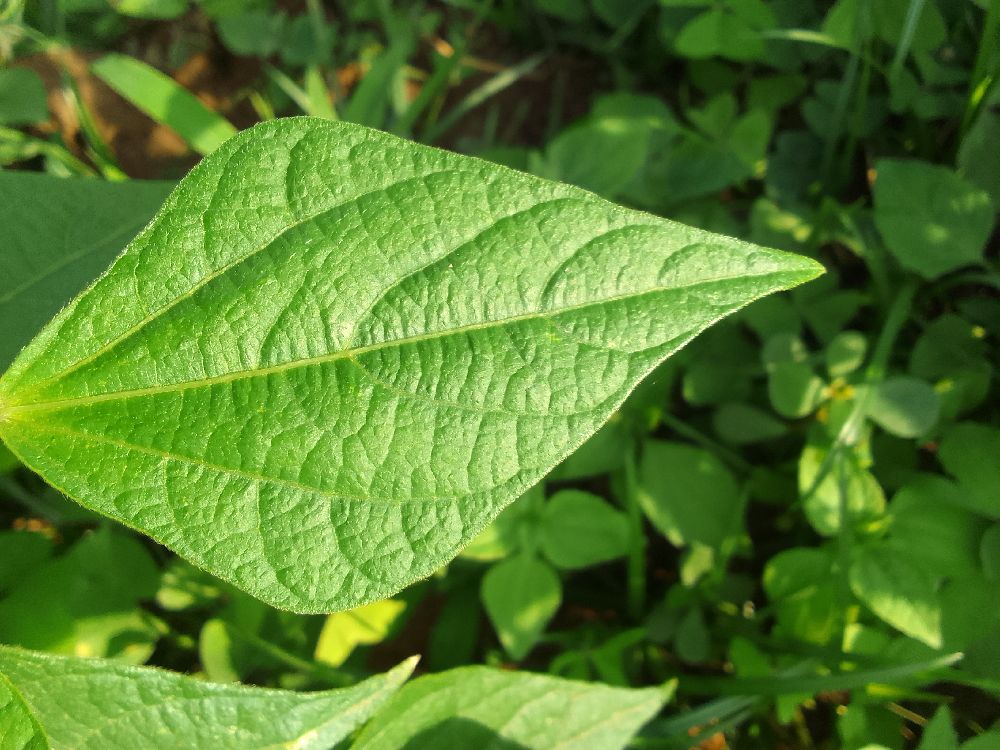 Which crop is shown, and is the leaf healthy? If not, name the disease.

common bean, healthy
